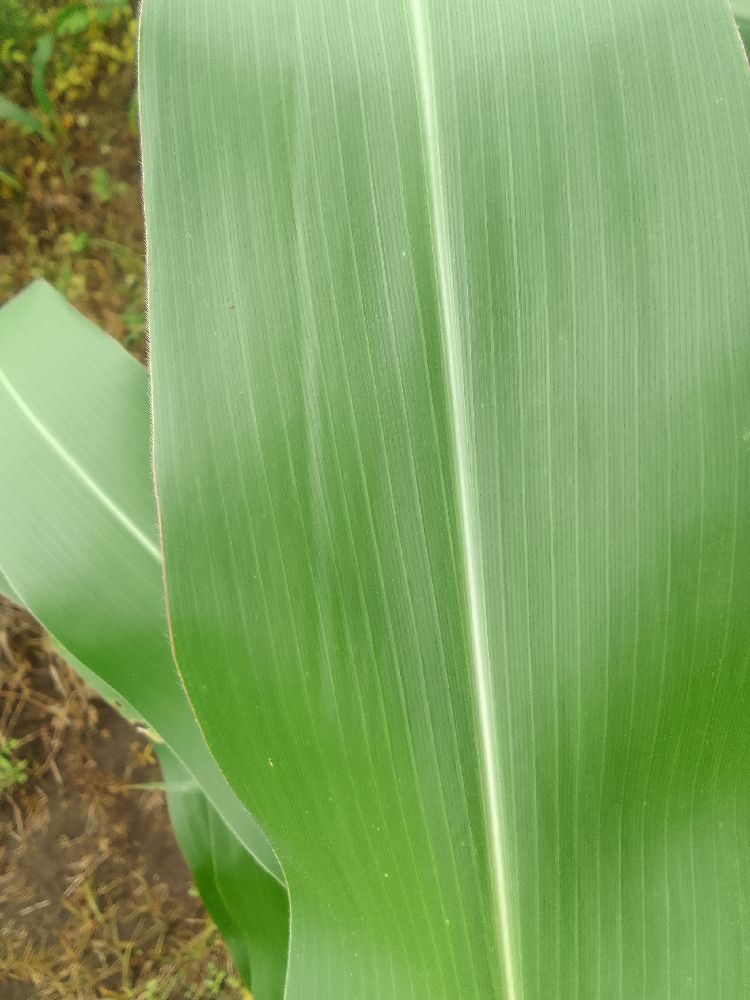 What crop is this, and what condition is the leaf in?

maize, healthy
